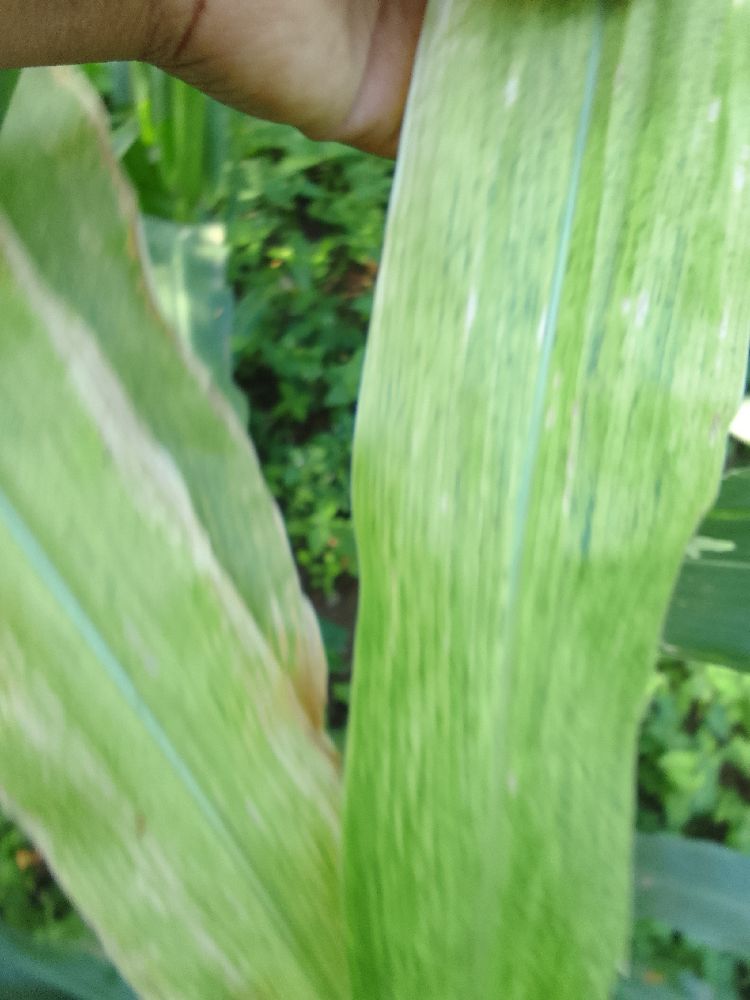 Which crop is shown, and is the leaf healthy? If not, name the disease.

maize, maize lethal necrosis
